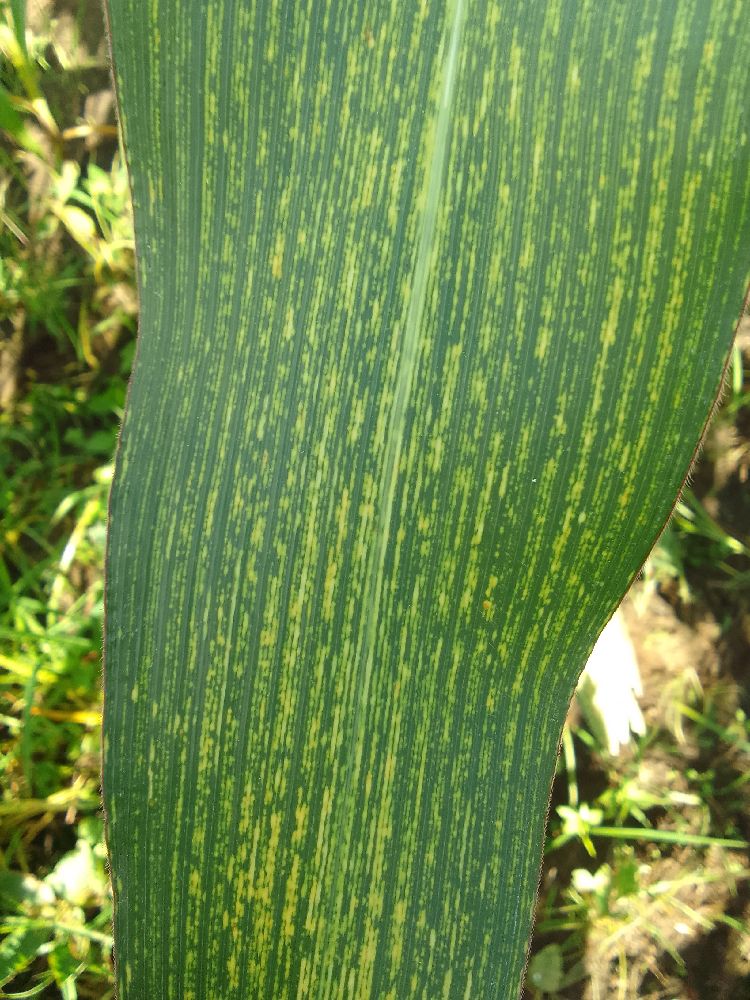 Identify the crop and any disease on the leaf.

maize, maize streak virus
